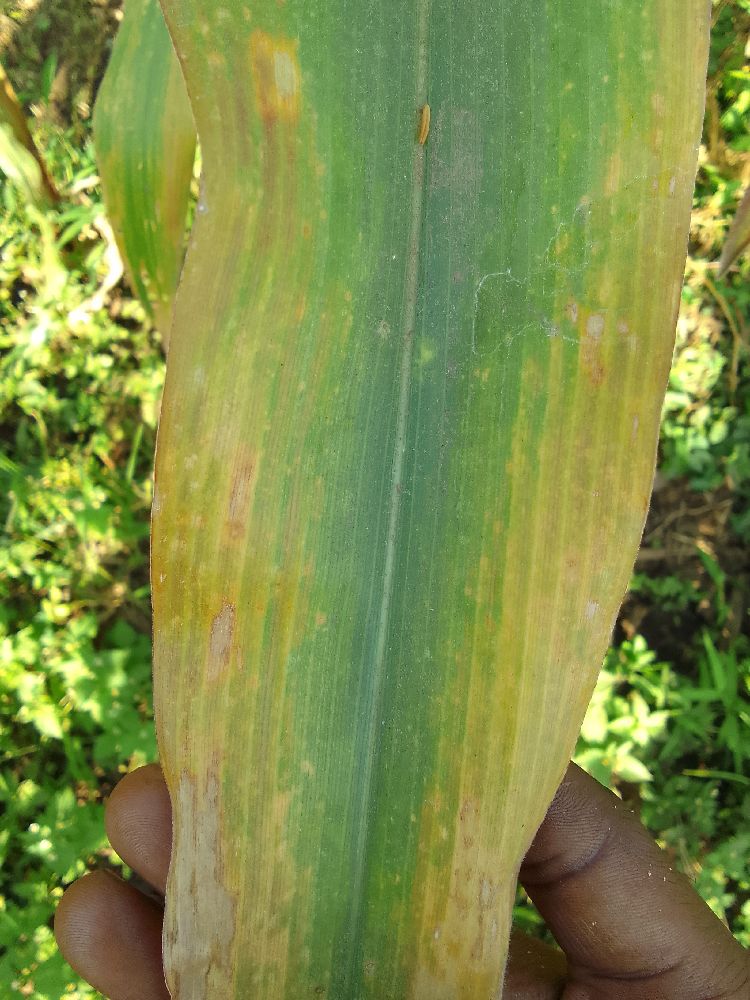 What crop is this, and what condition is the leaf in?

maize, maize lethal necrosis
